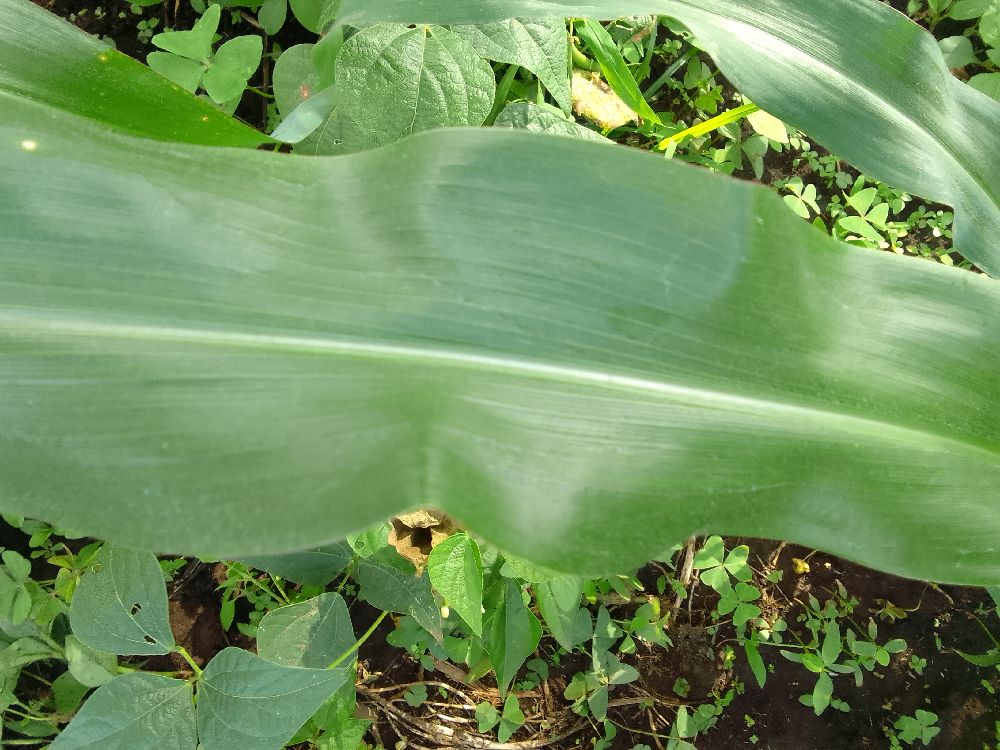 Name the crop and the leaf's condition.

maize, healthy
